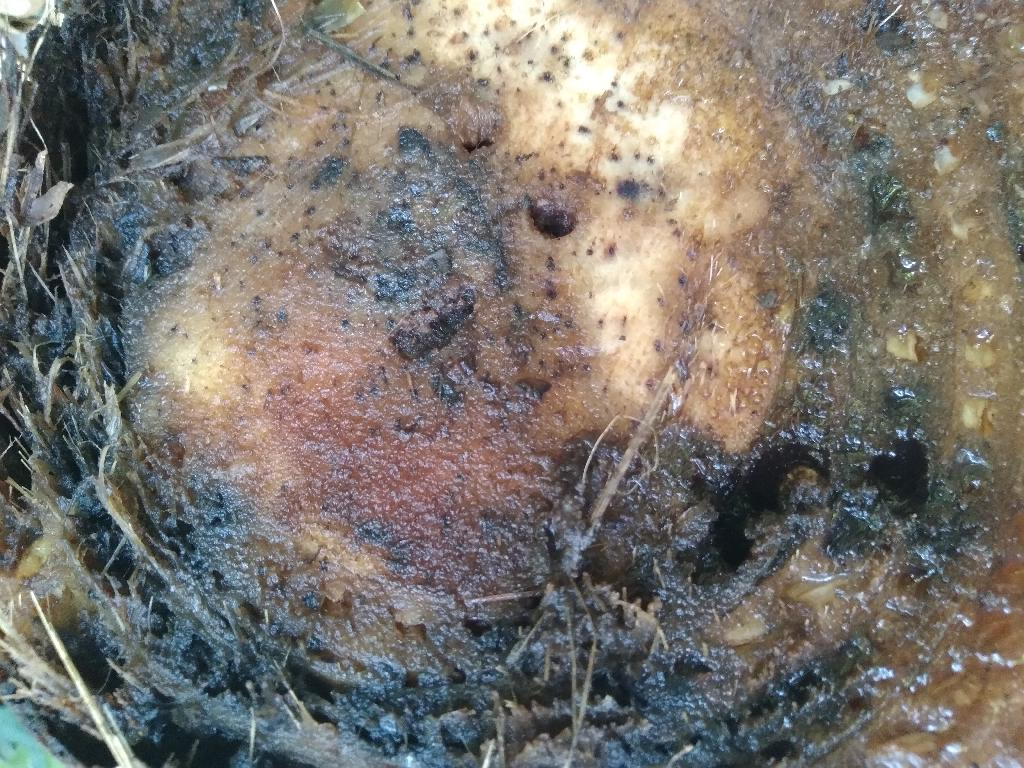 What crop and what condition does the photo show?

banana, fusarium wilt race 1
